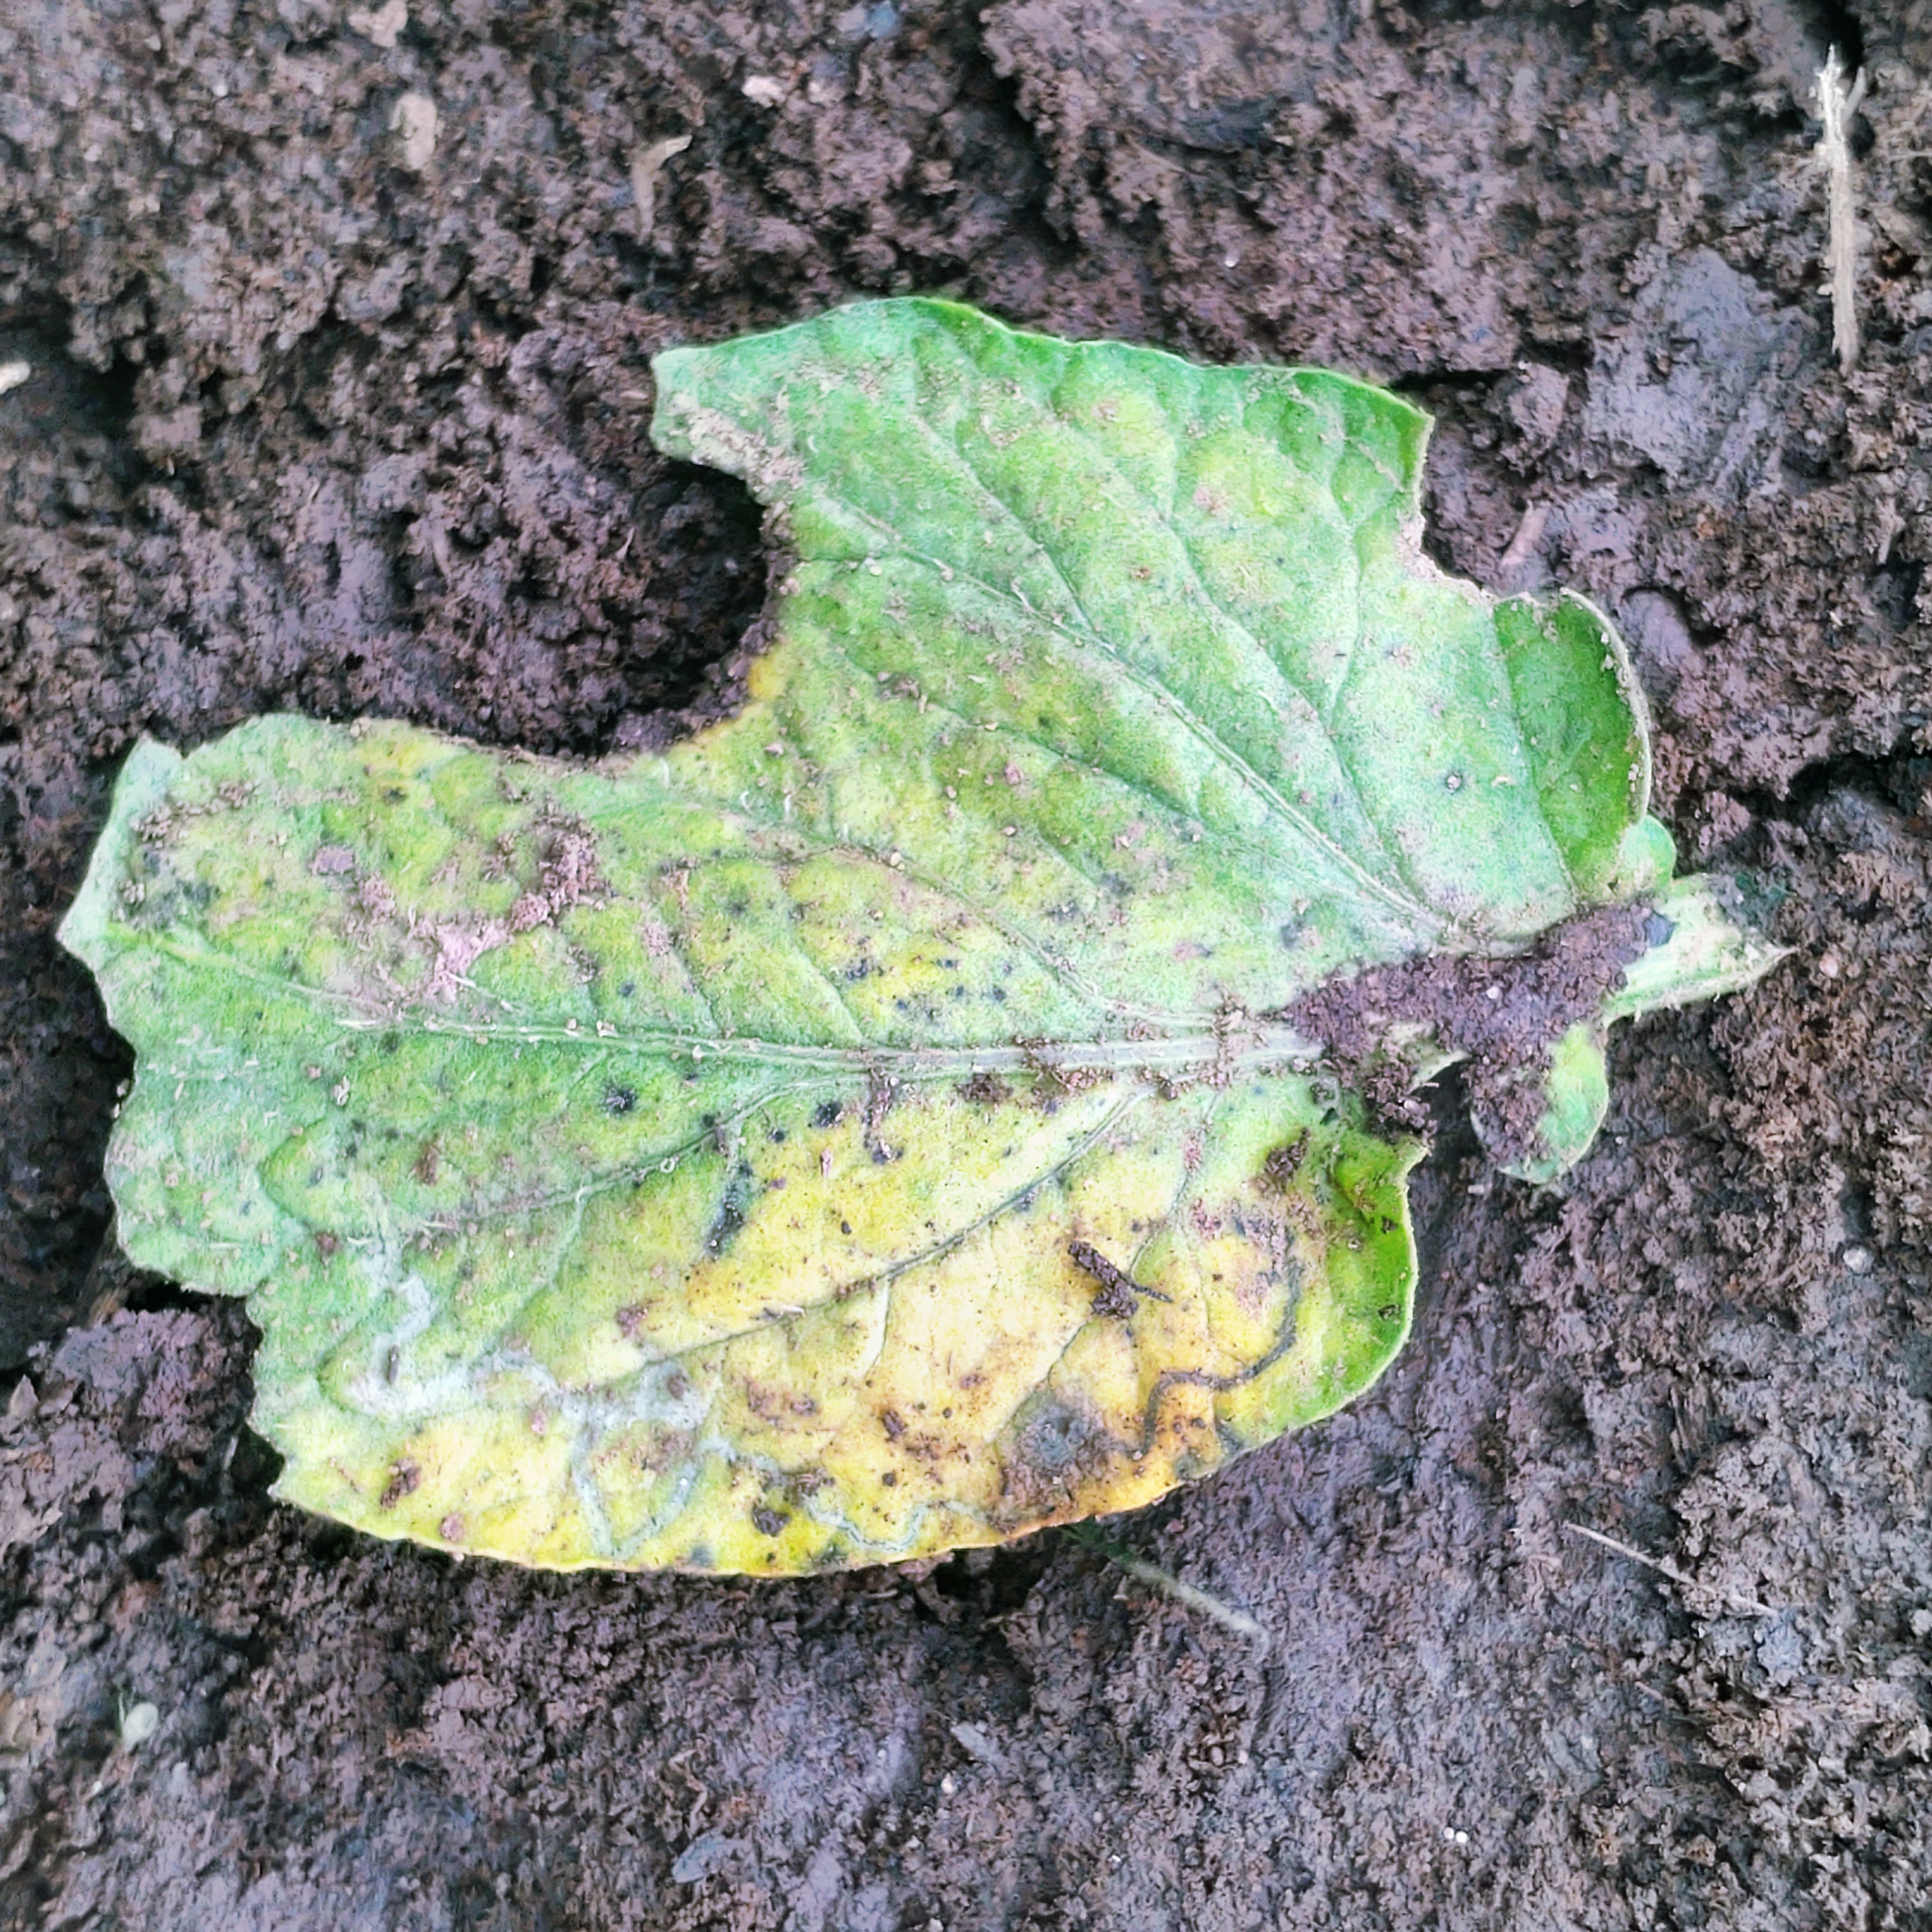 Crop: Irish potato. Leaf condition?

late blight
